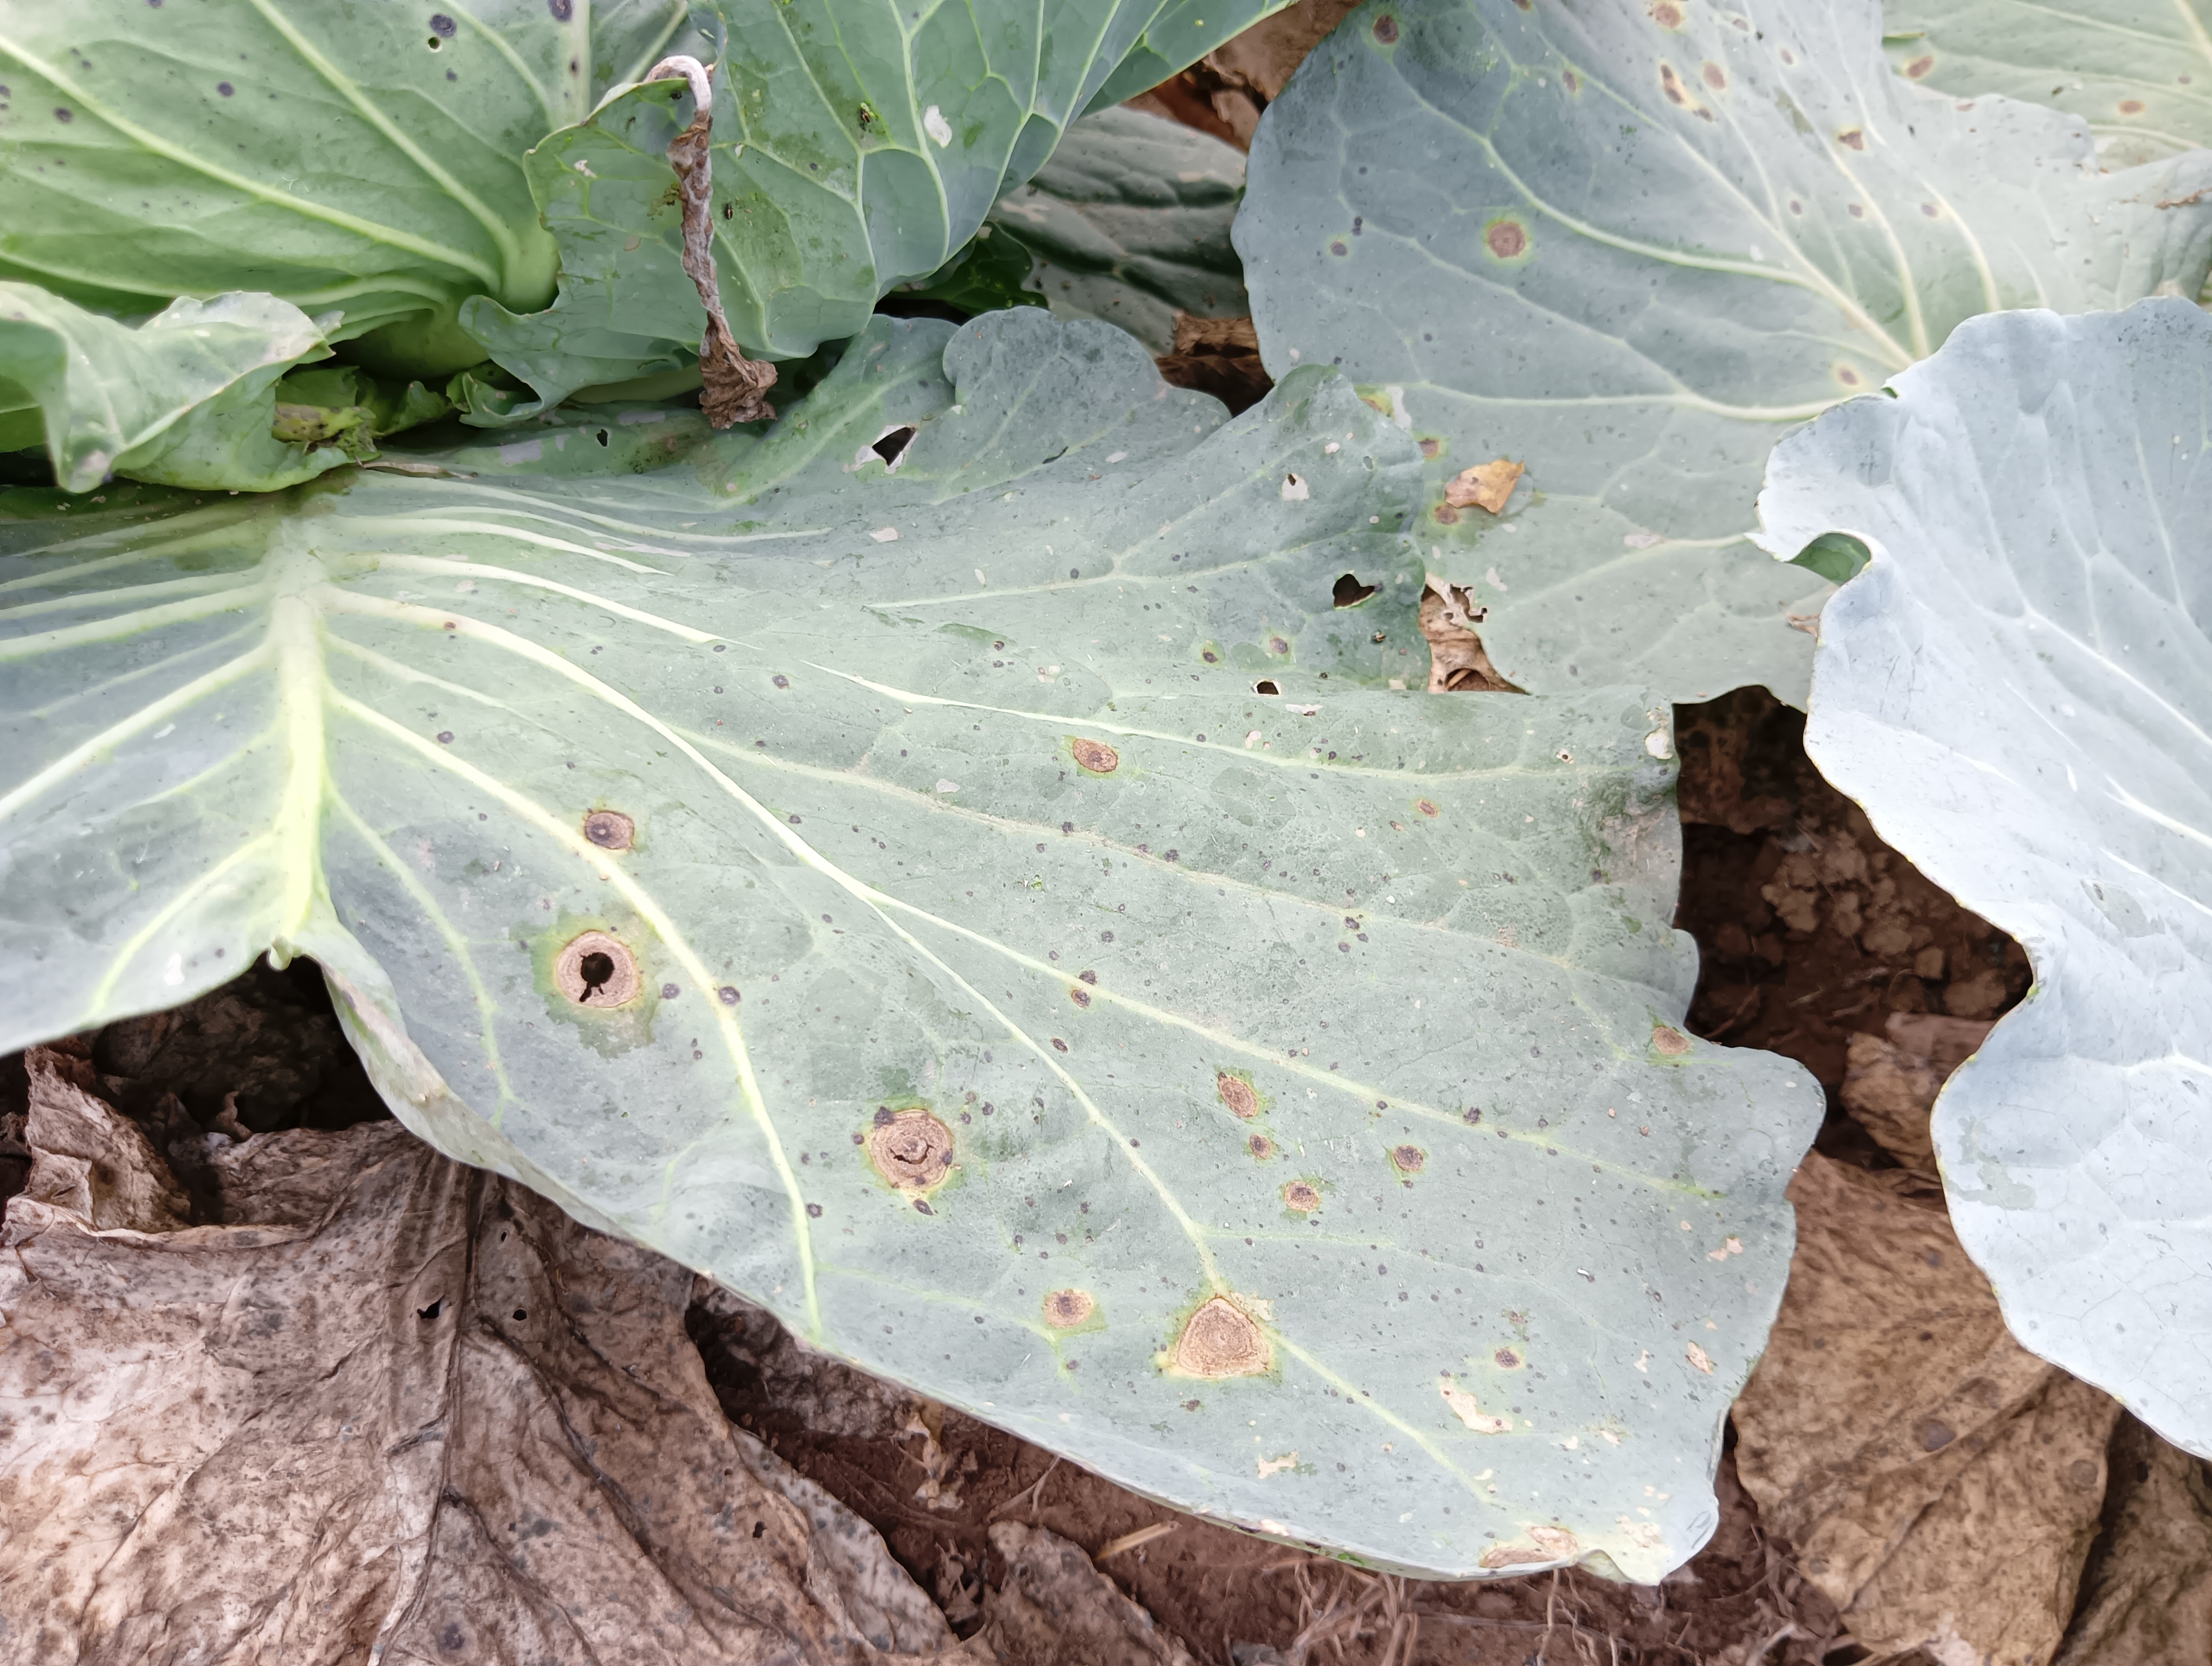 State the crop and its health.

cabbage, alternaria
